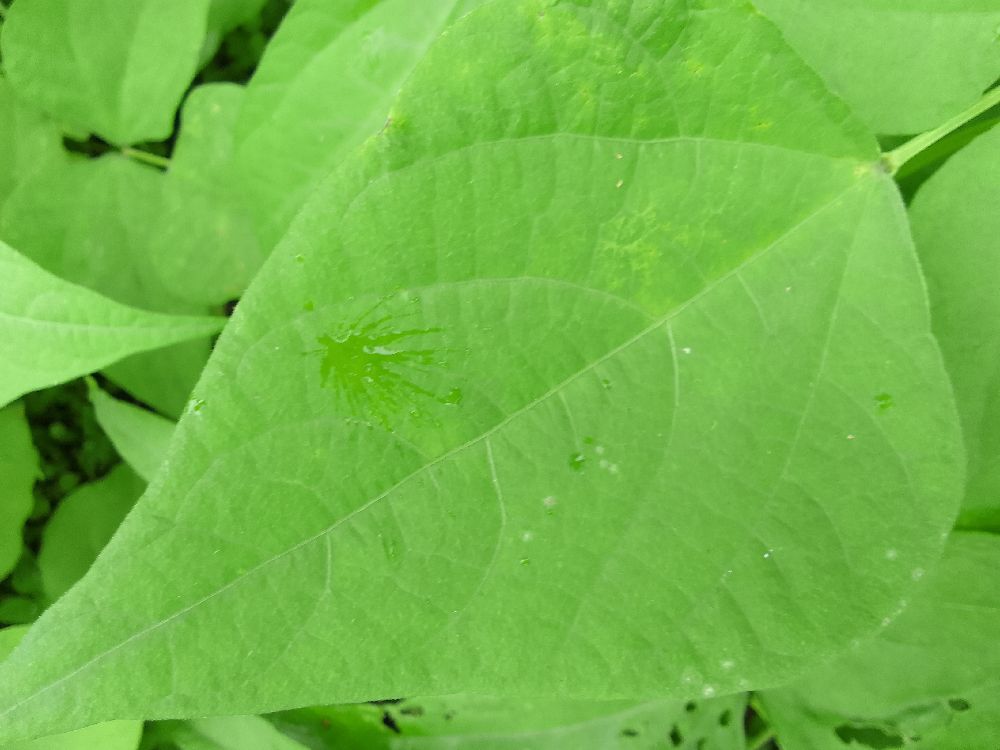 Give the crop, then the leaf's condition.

maize, healthy
